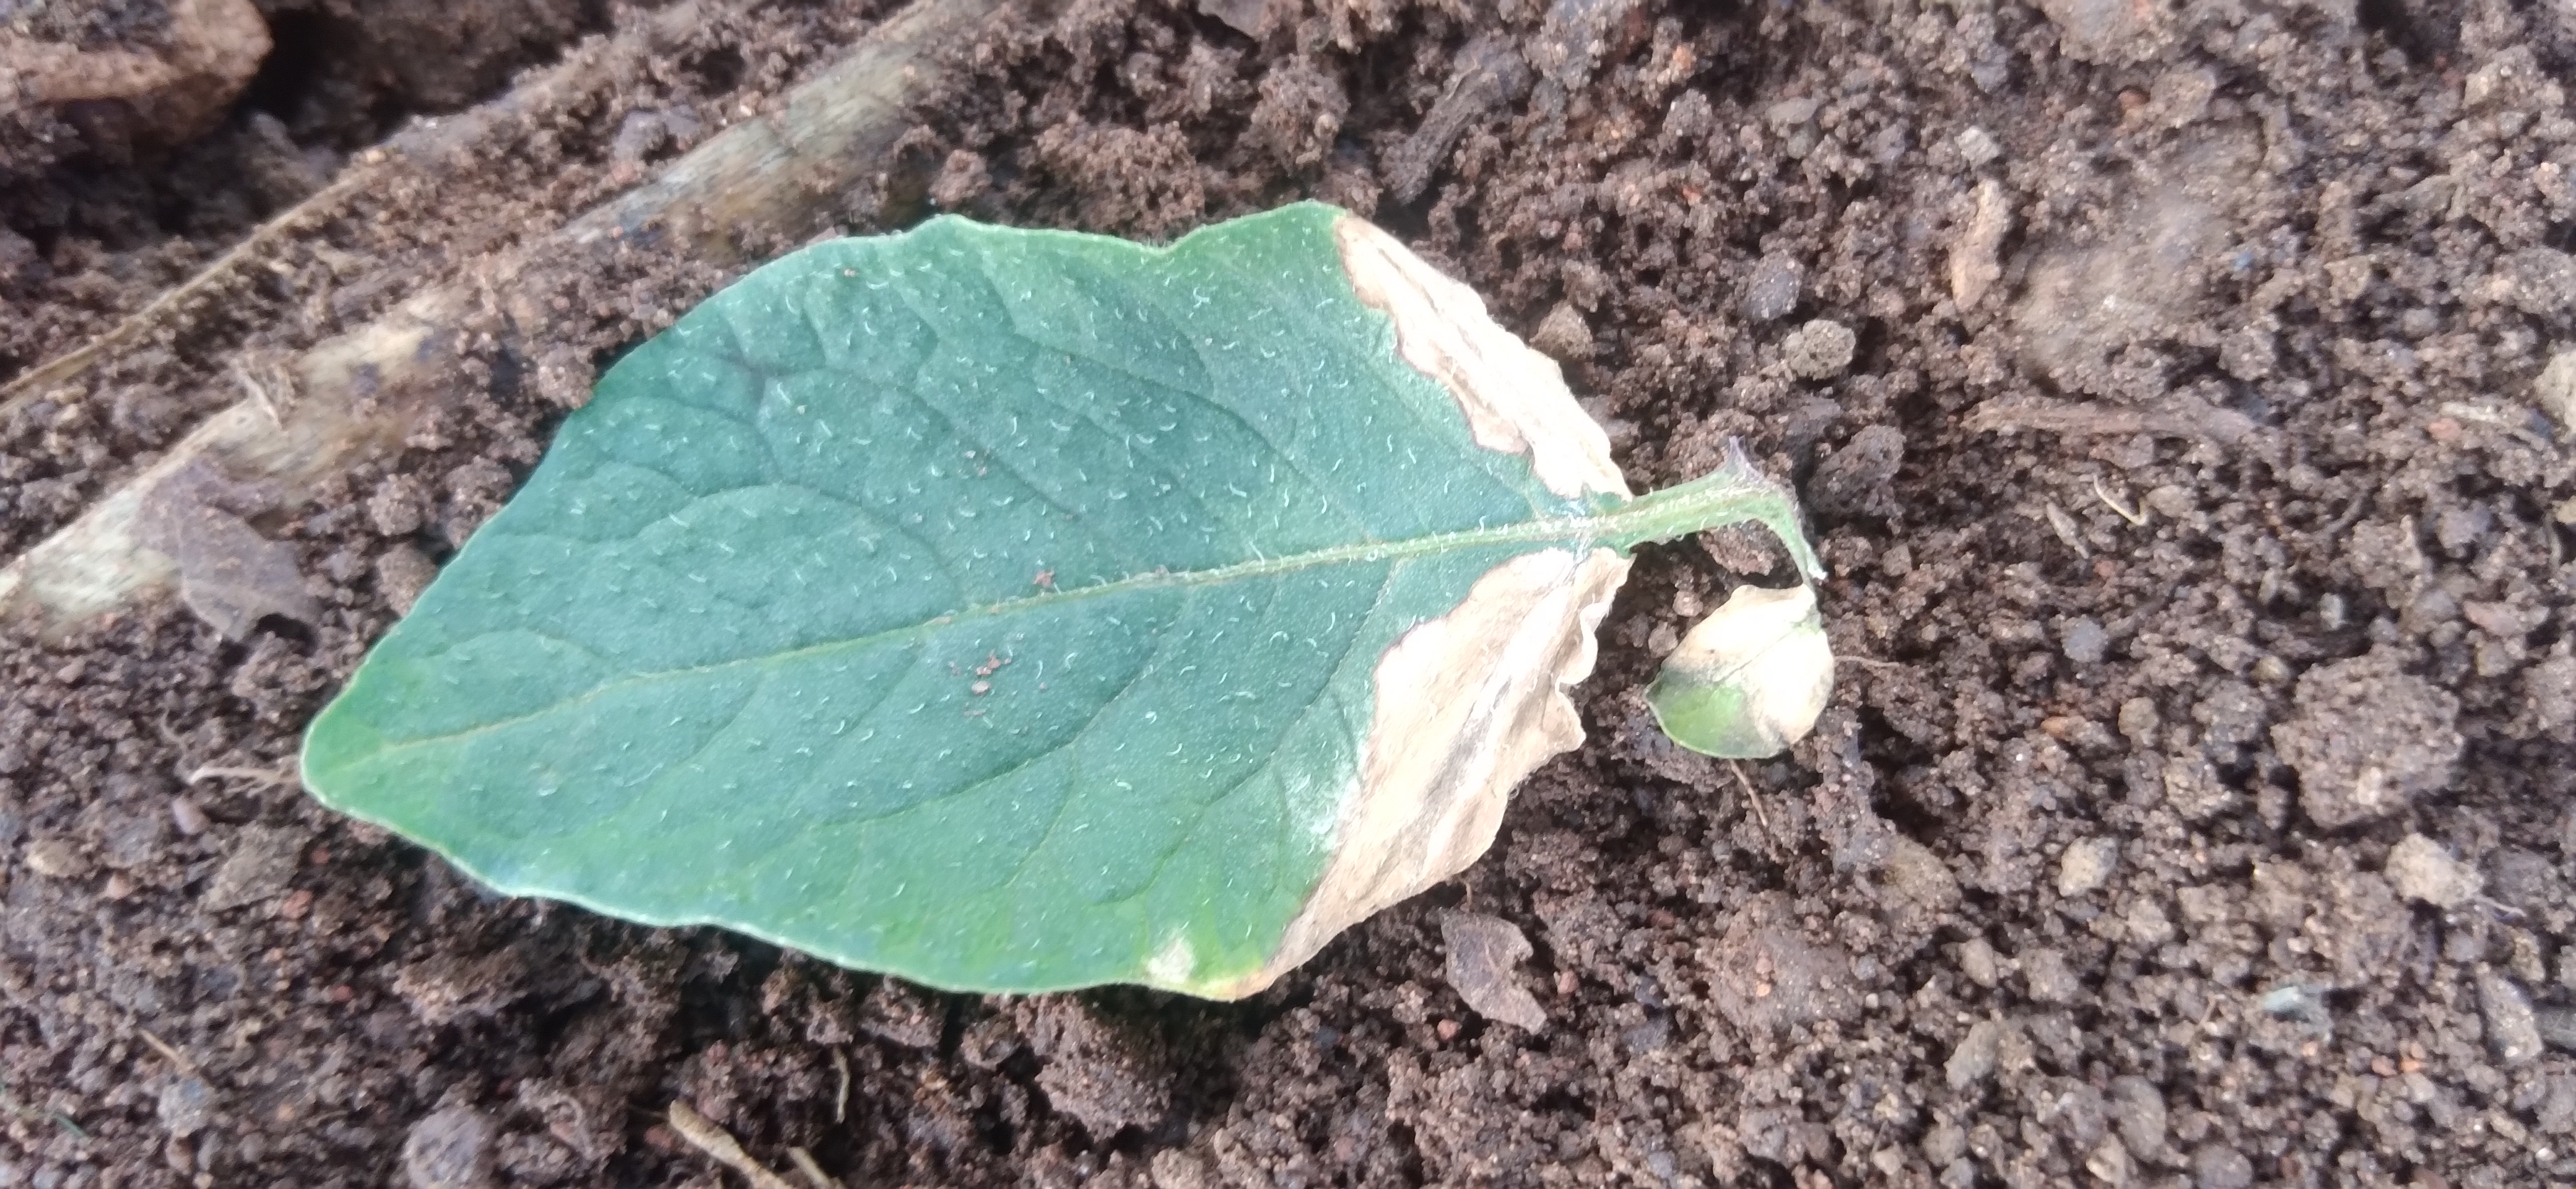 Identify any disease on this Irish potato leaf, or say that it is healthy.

early blight
